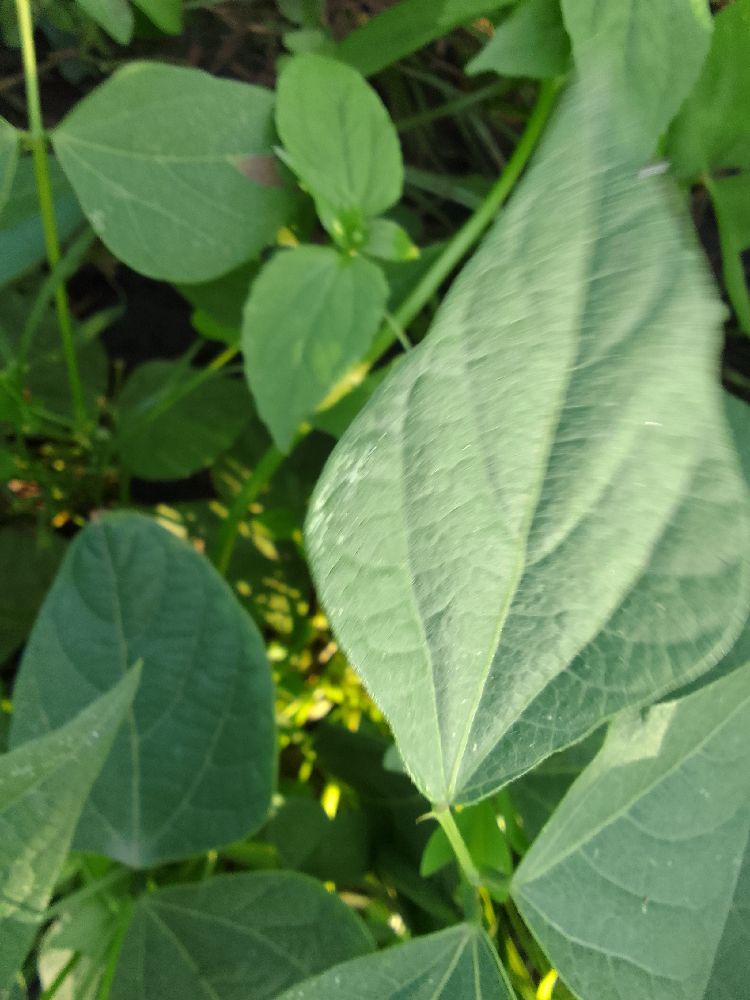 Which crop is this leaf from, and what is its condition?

common bean, healthy
